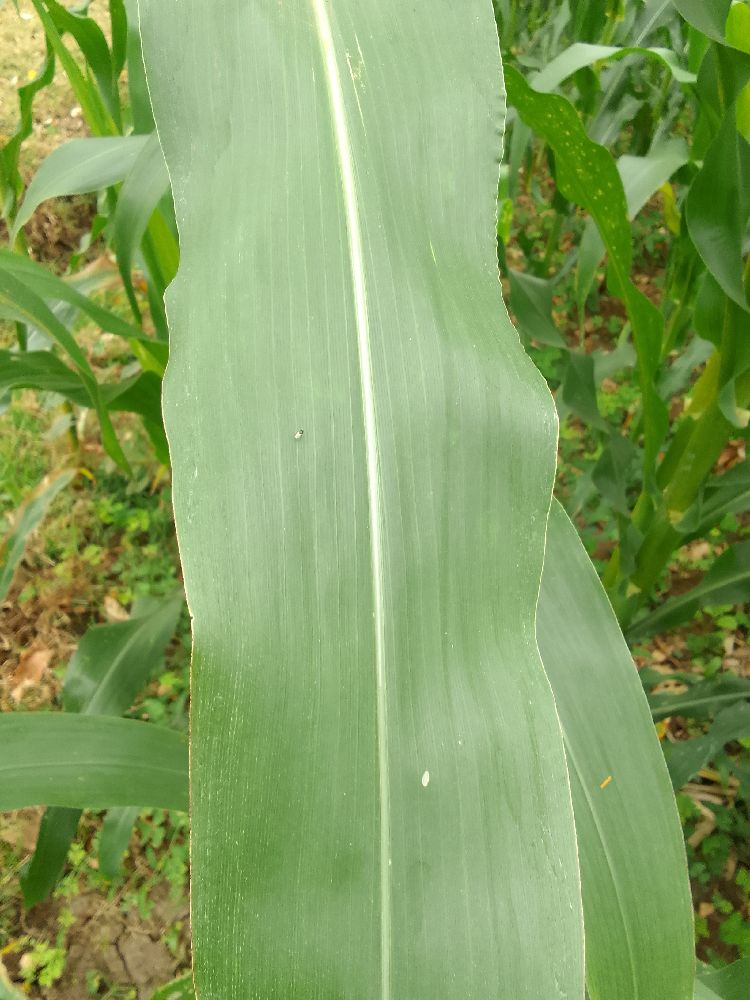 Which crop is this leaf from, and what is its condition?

maize, healthy
